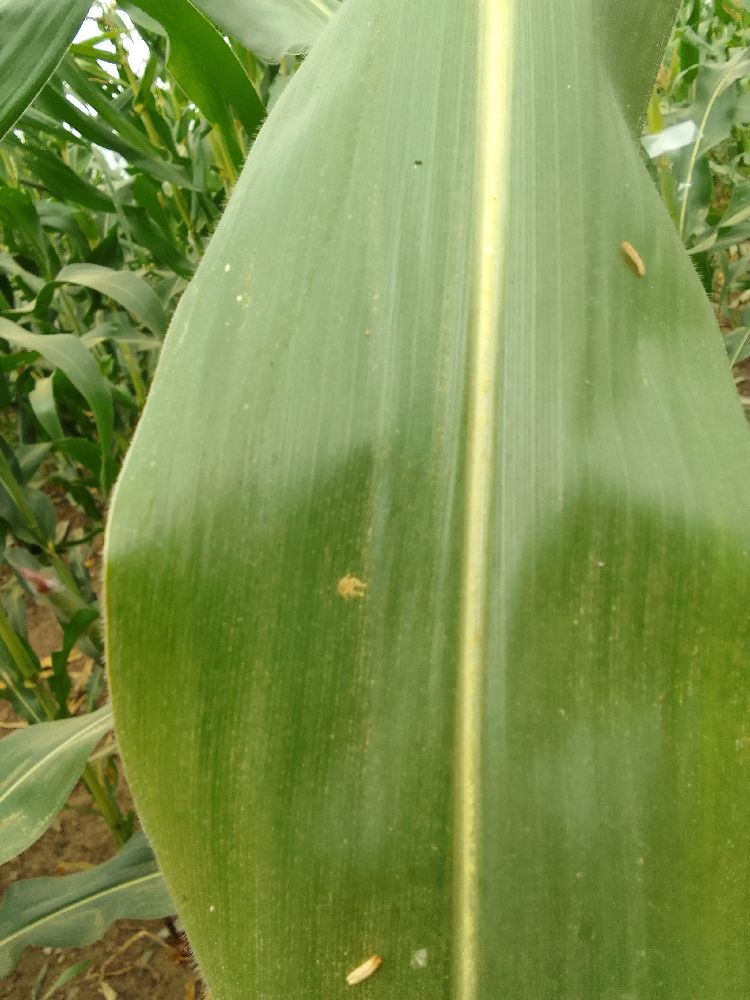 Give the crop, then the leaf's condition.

maize, healthy
